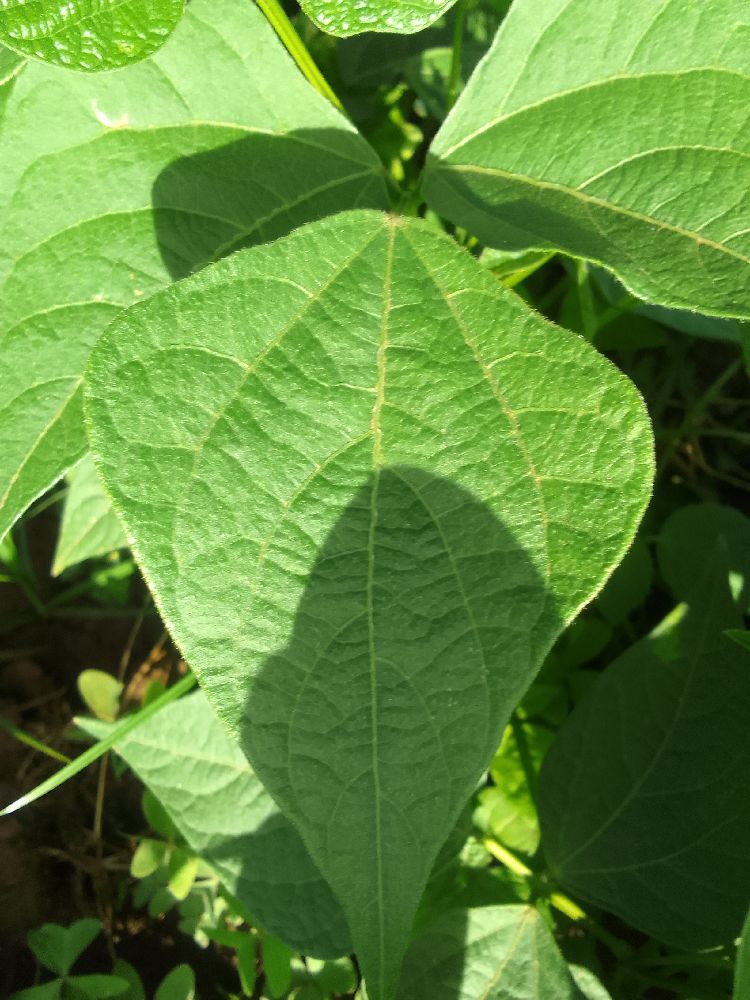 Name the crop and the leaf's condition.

common bean, healthy
